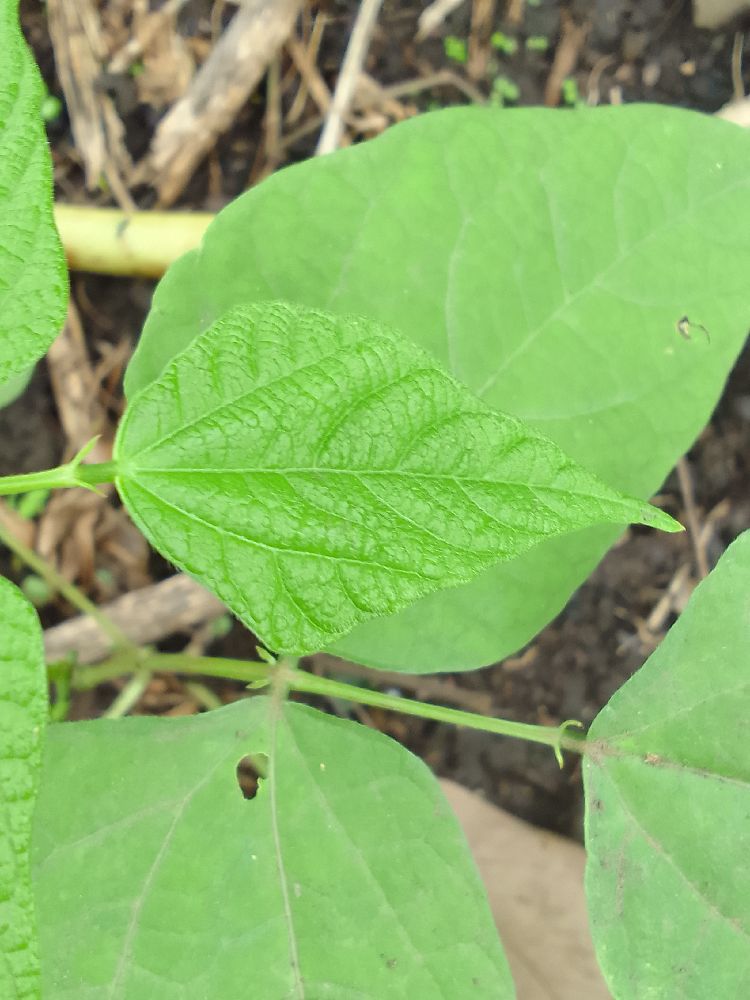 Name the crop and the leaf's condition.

common bean, healthy
